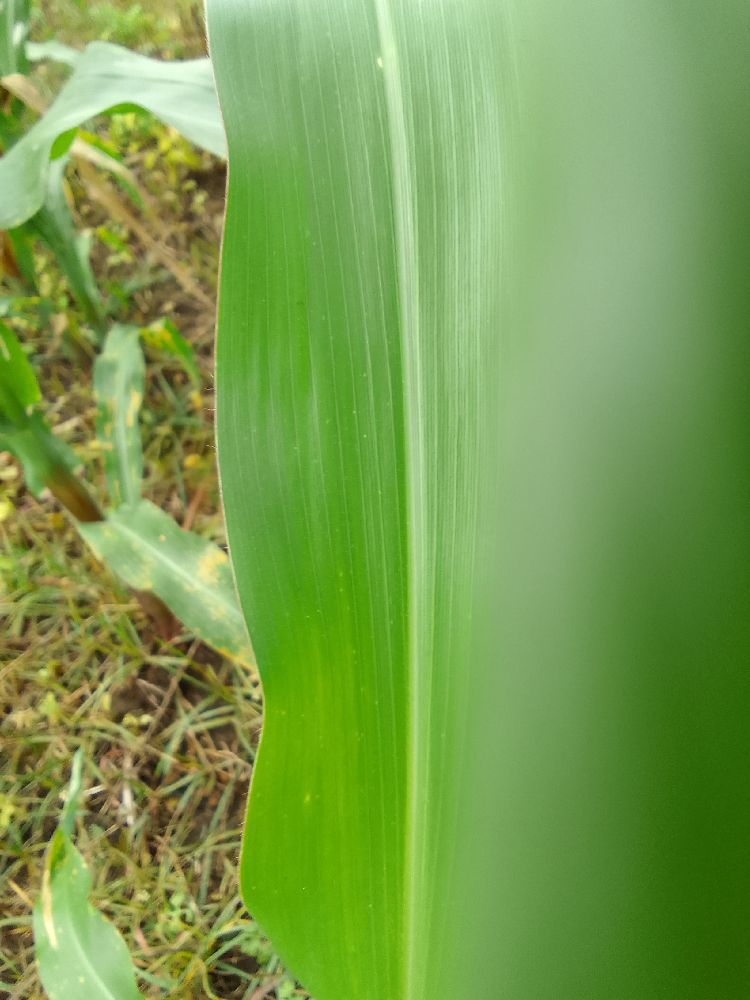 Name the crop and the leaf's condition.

maize, healthy
